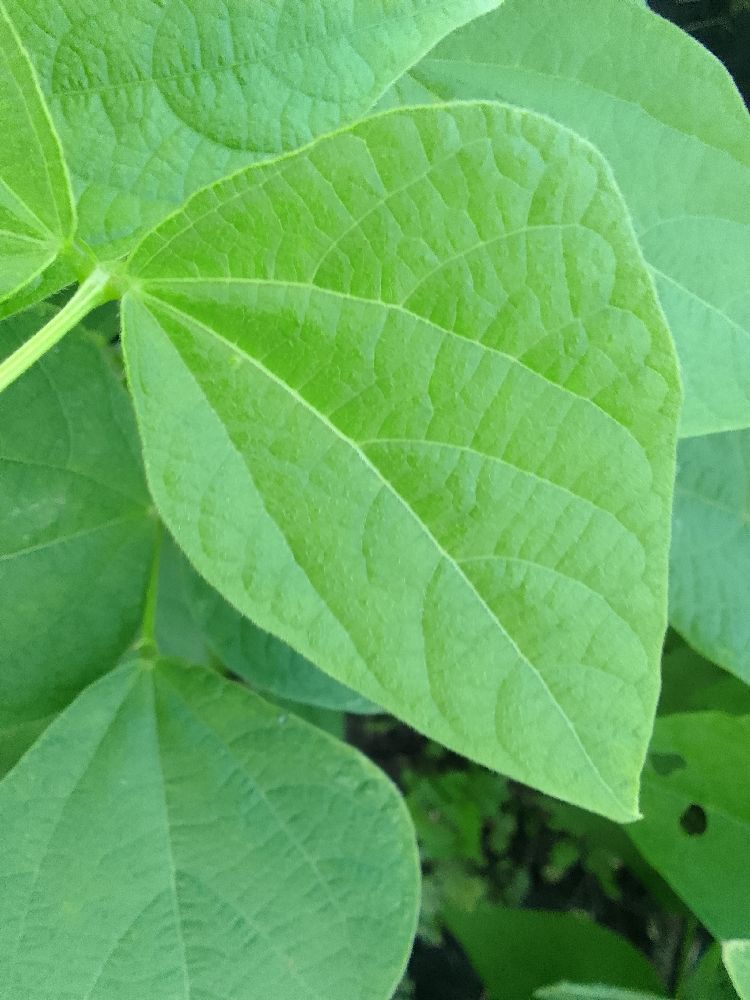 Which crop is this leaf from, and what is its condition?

common bean, healthy
